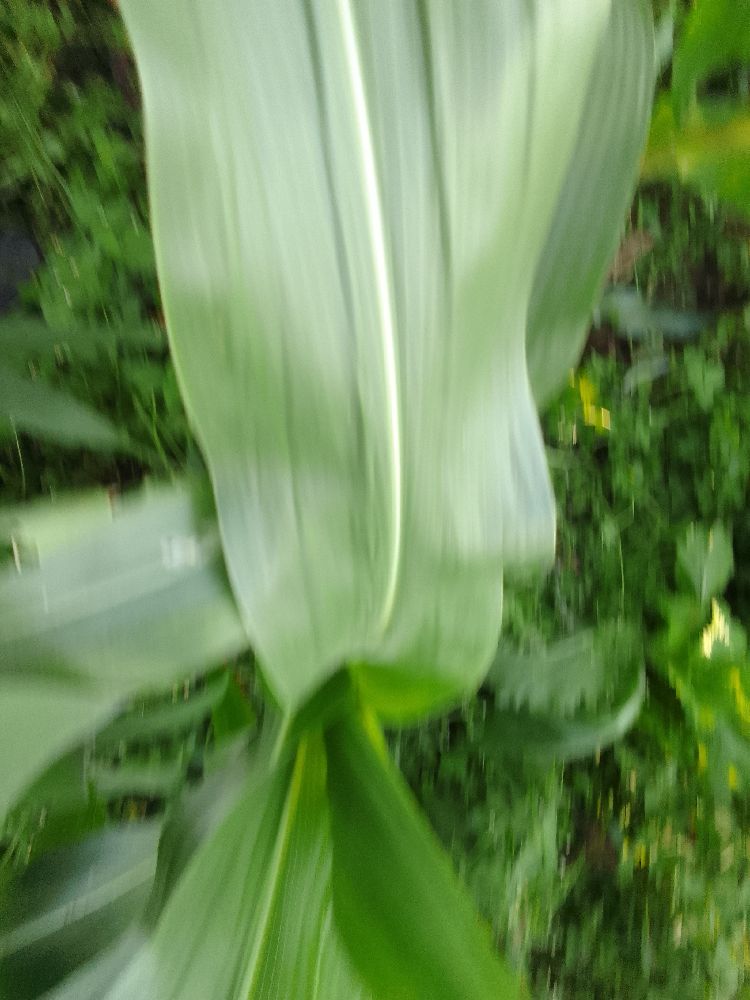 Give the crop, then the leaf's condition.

maize, healthy
